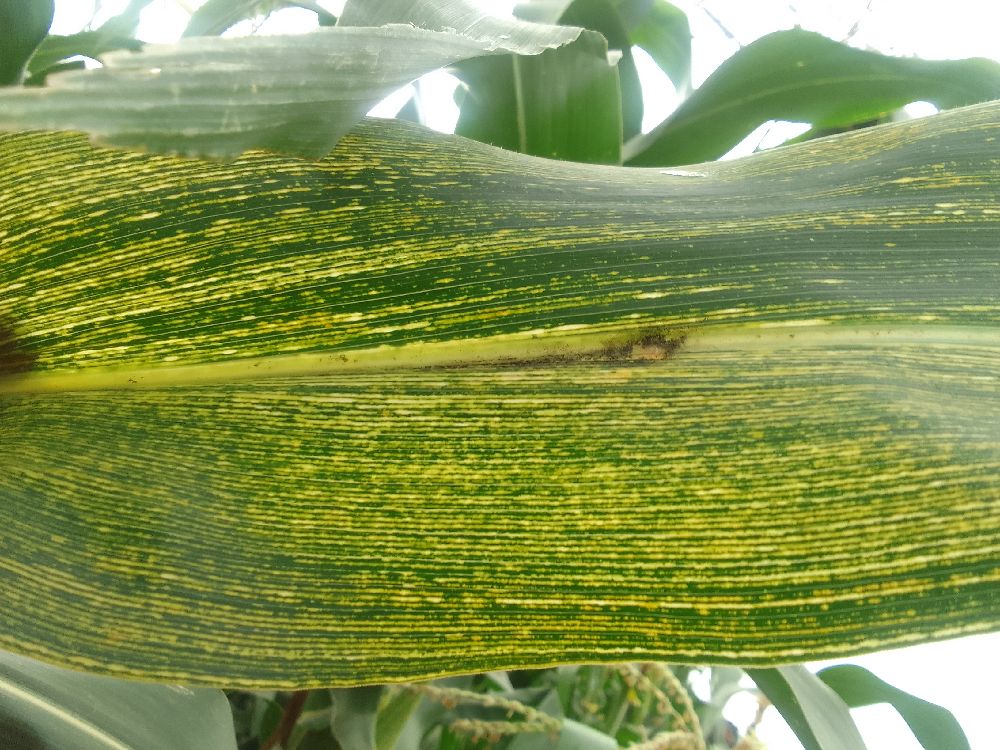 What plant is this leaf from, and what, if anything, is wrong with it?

maize, maize streak virus
